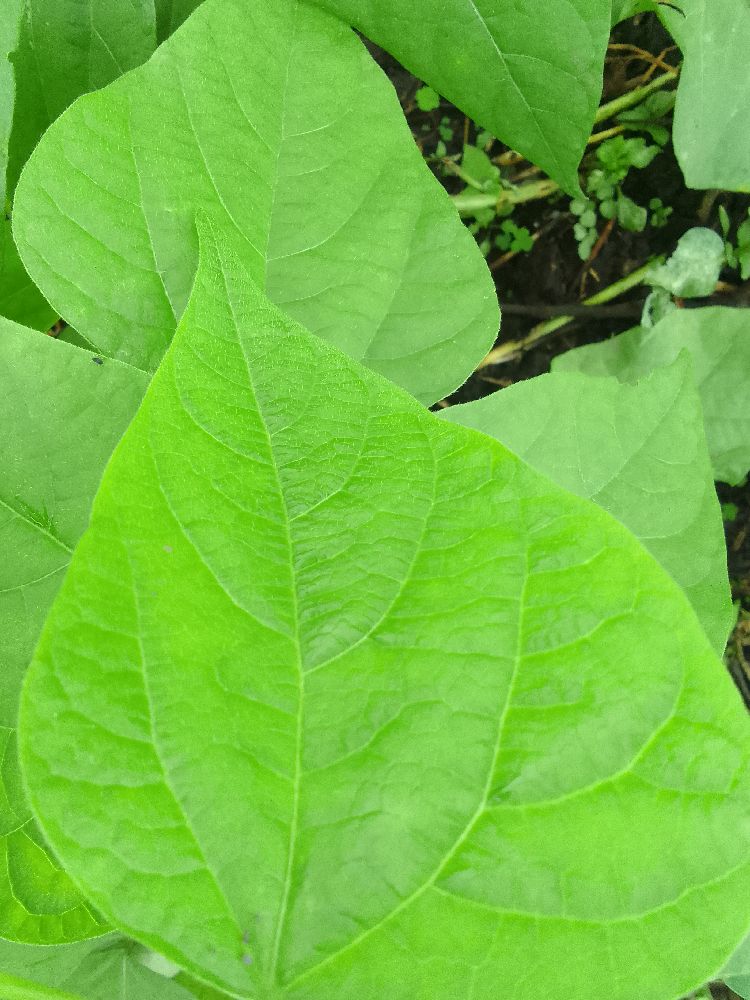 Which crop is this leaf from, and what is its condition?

common bean, healthy
